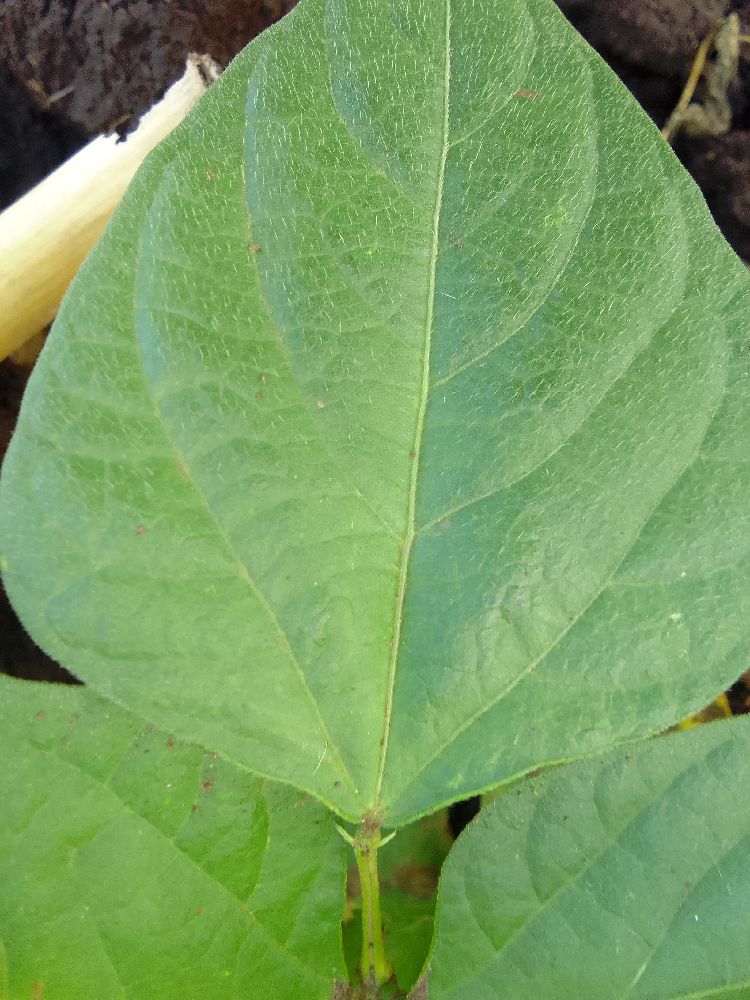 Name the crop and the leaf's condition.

common bean, healthy
